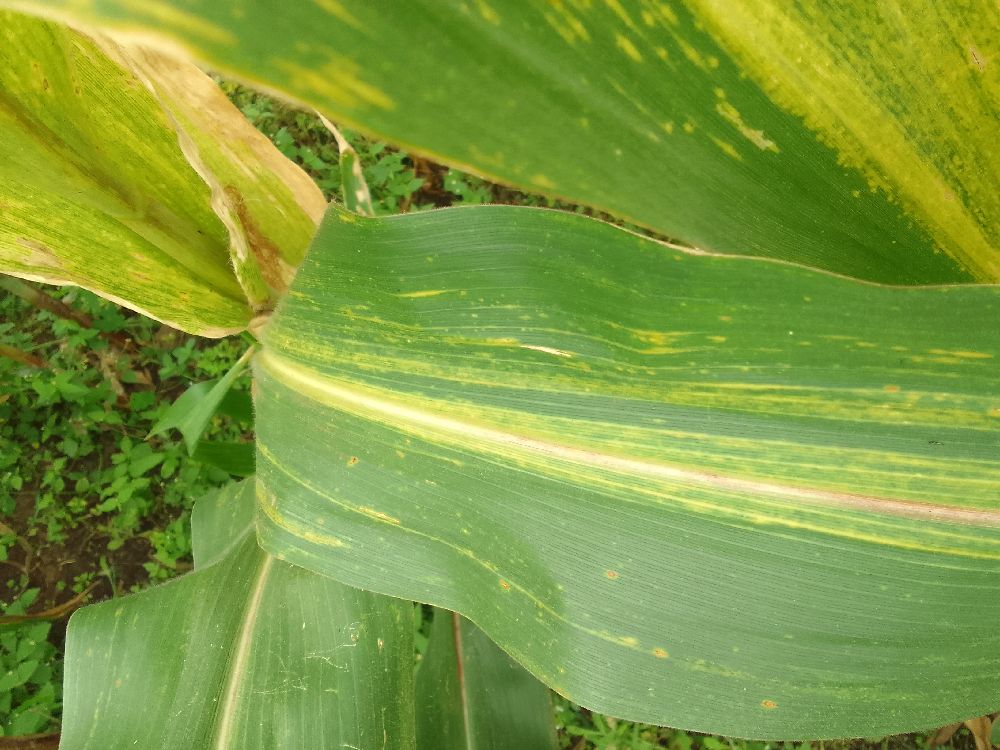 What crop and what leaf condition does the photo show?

maize, maize lethal necrosis
